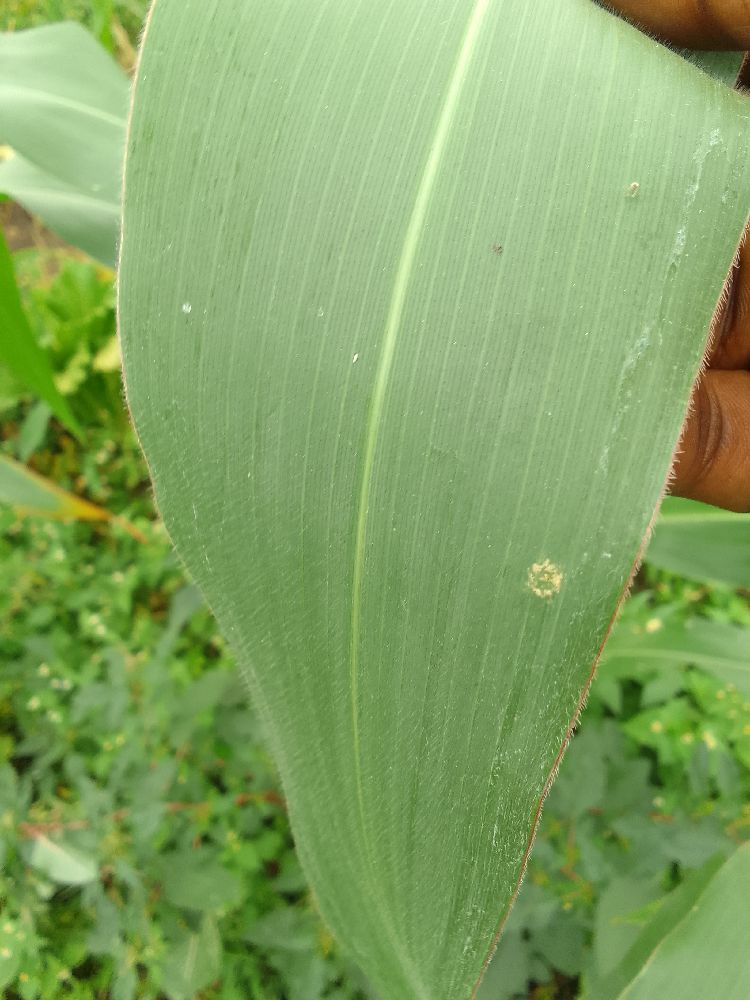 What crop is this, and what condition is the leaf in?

maize, healthy
